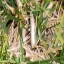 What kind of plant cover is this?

grass
